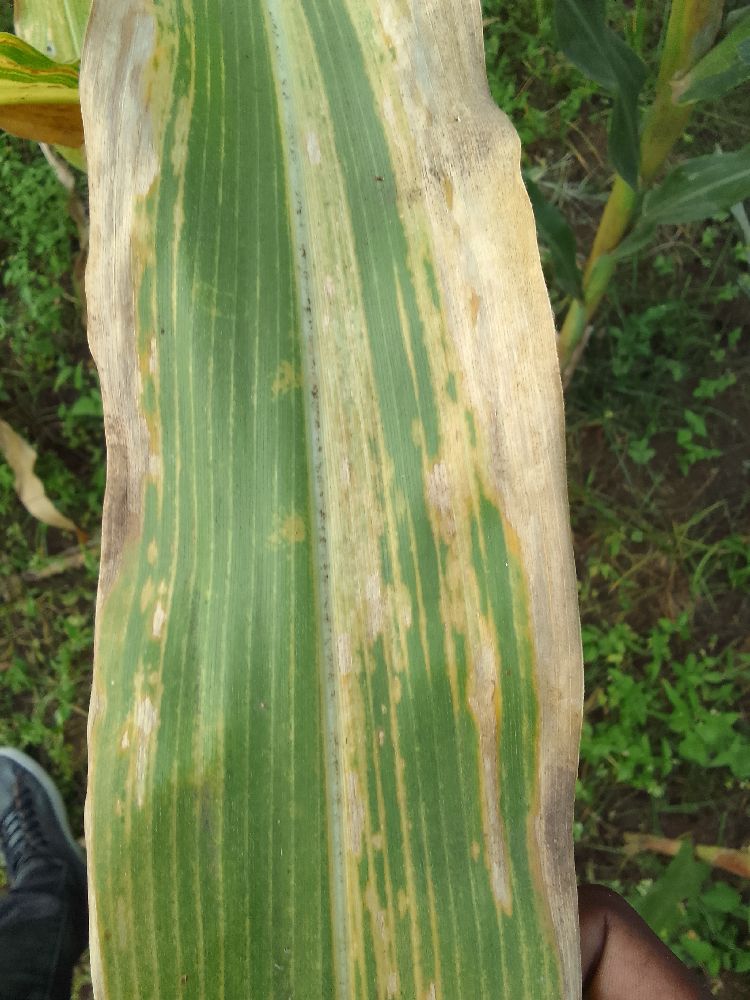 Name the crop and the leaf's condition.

maize, maize lethal necrosis
